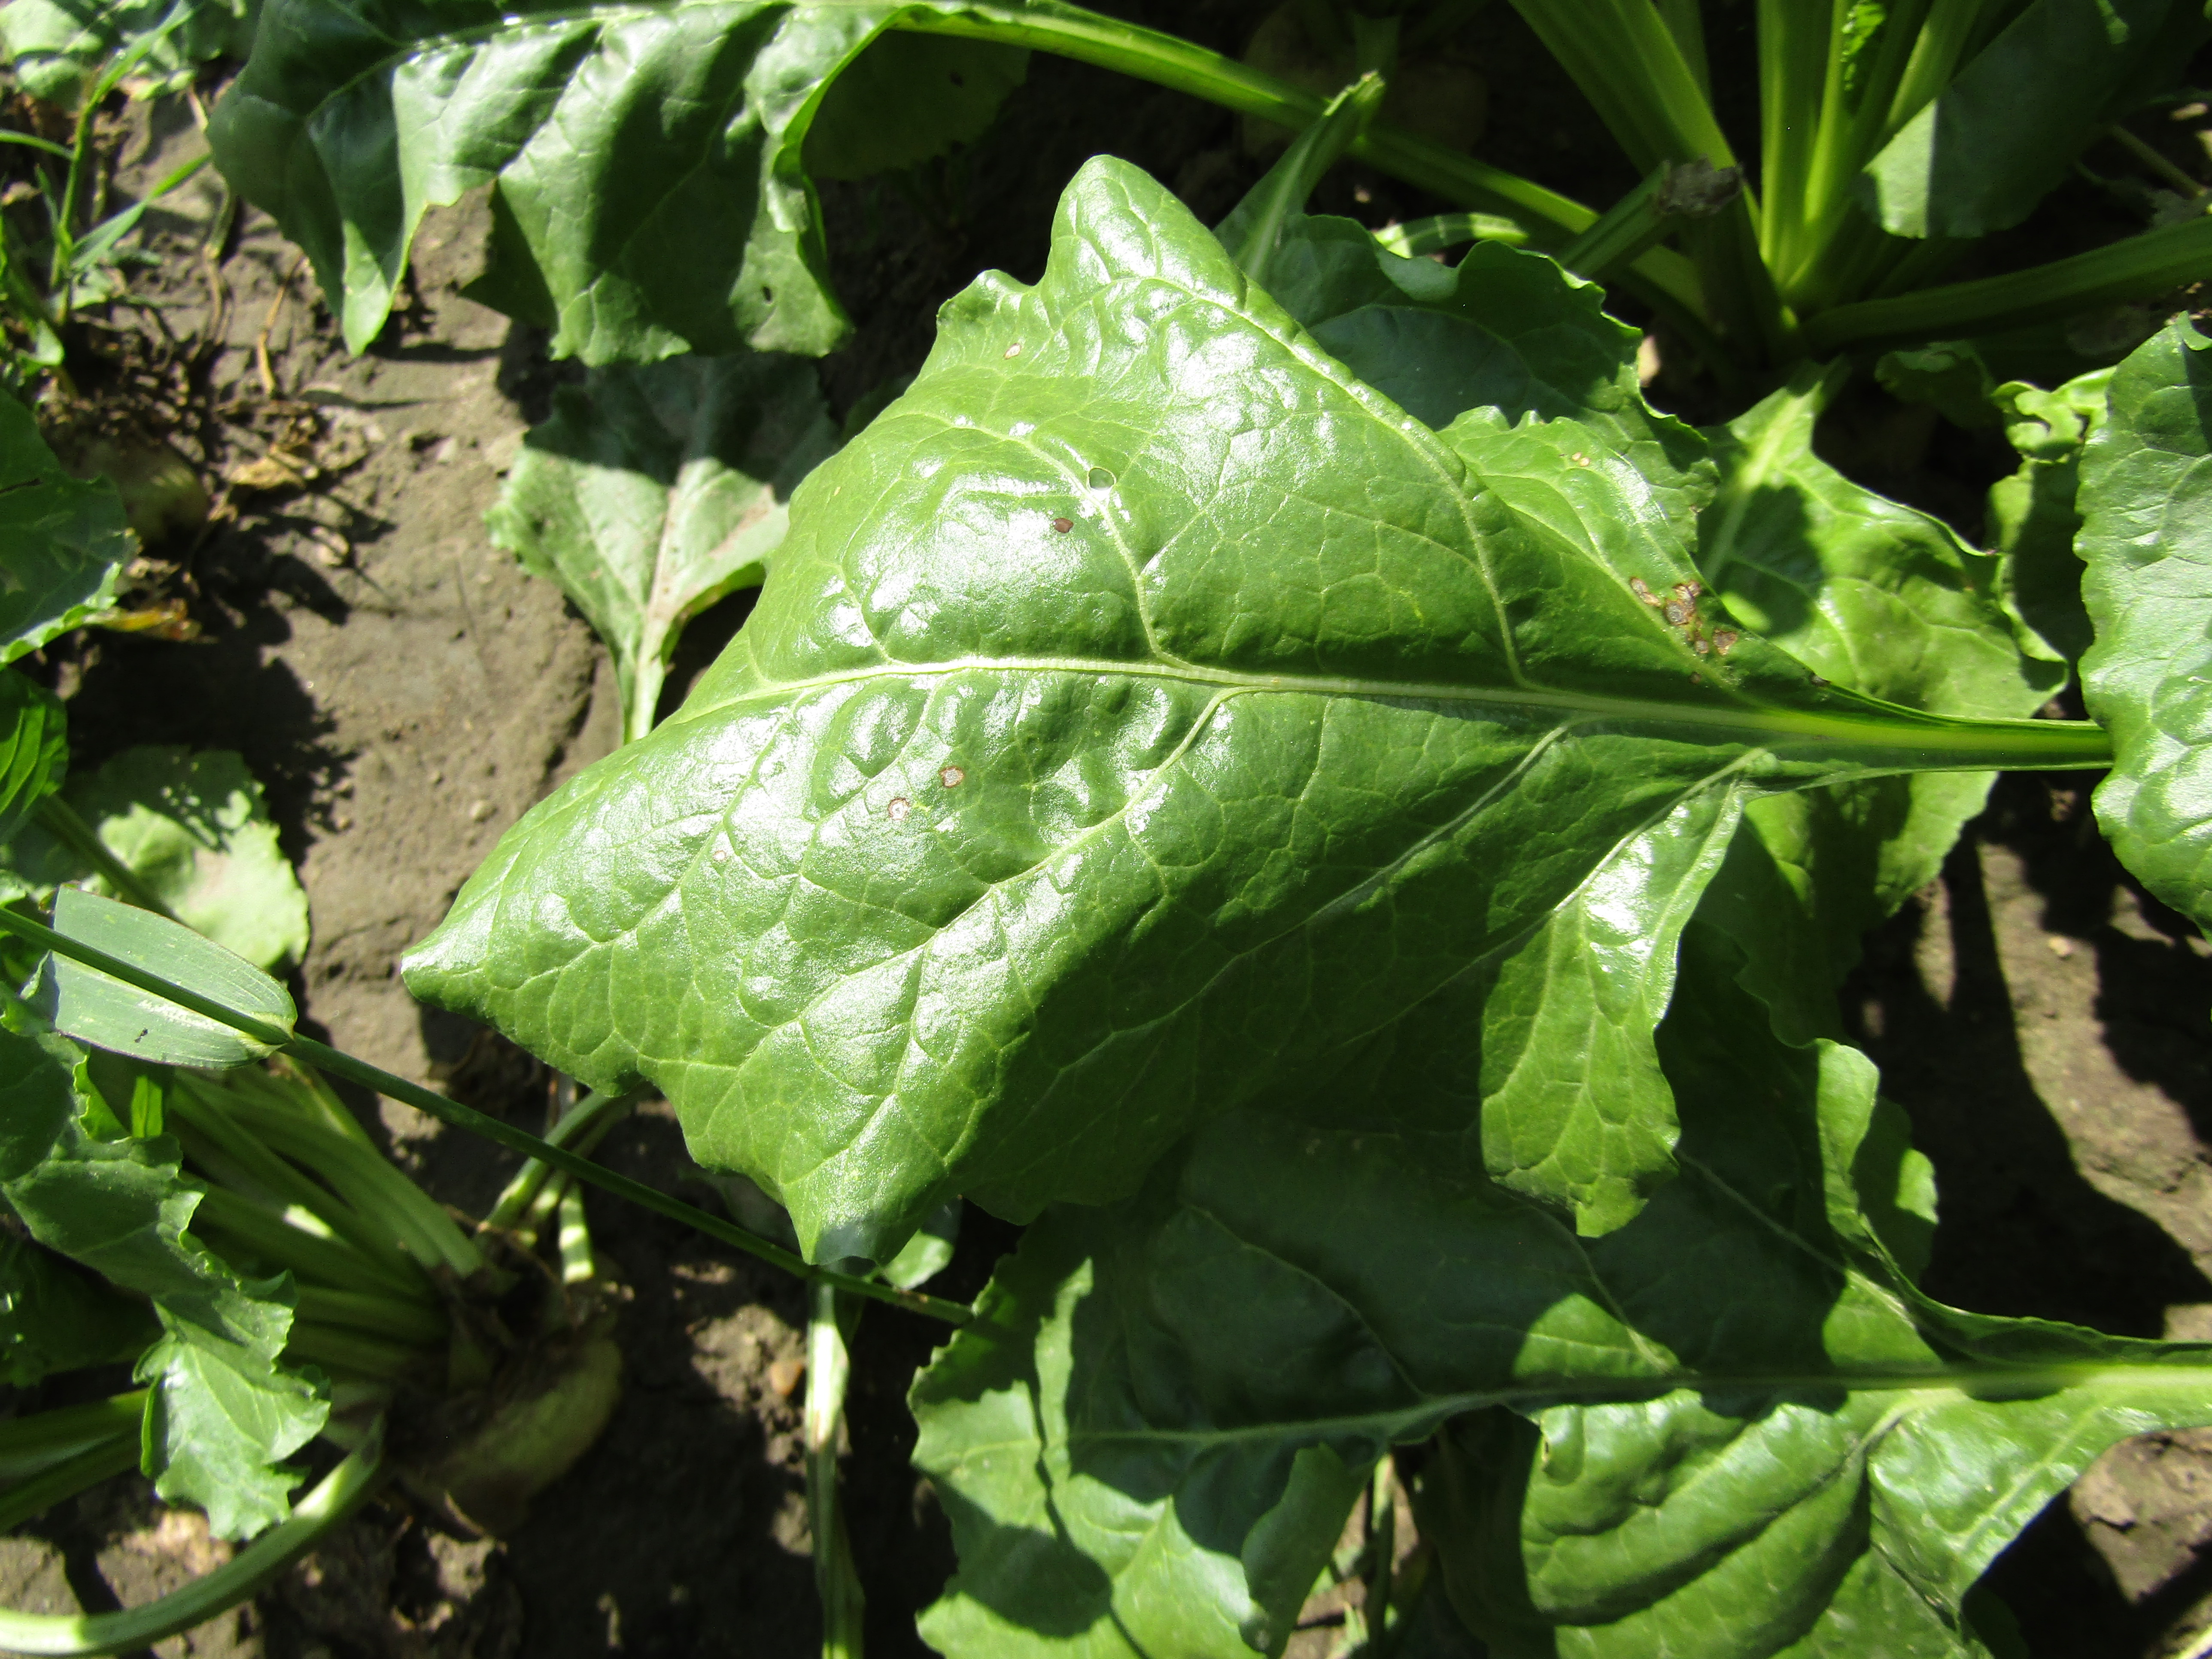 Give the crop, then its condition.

beet, cercospora
